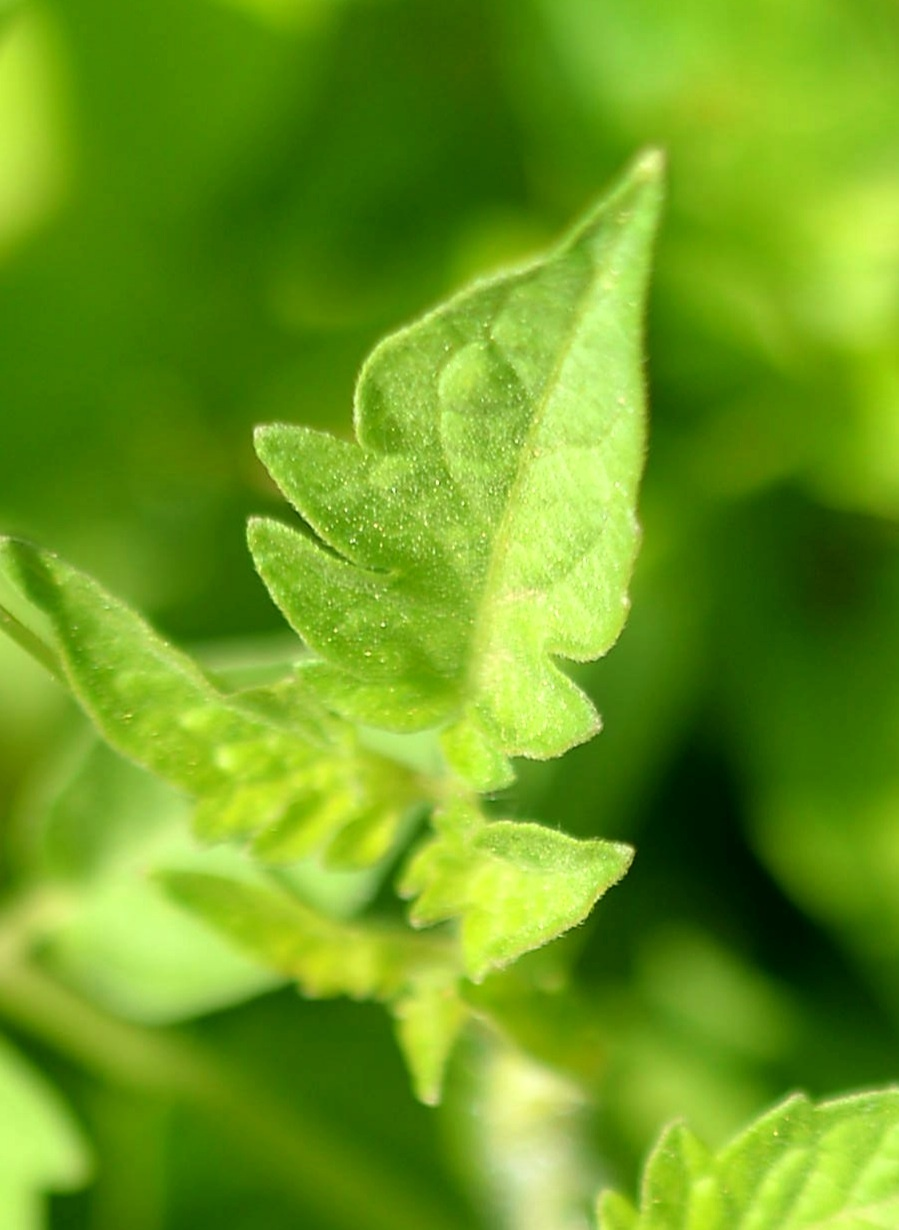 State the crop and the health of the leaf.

tomato, healthy
